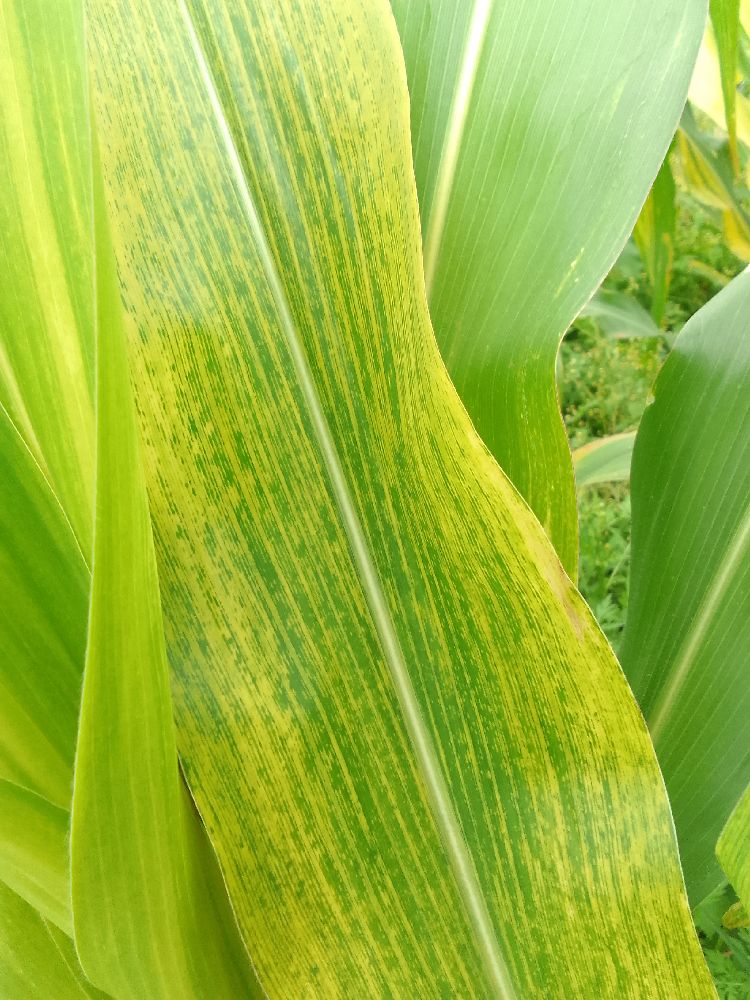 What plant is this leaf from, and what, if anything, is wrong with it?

maize, maize lethal necrosis
